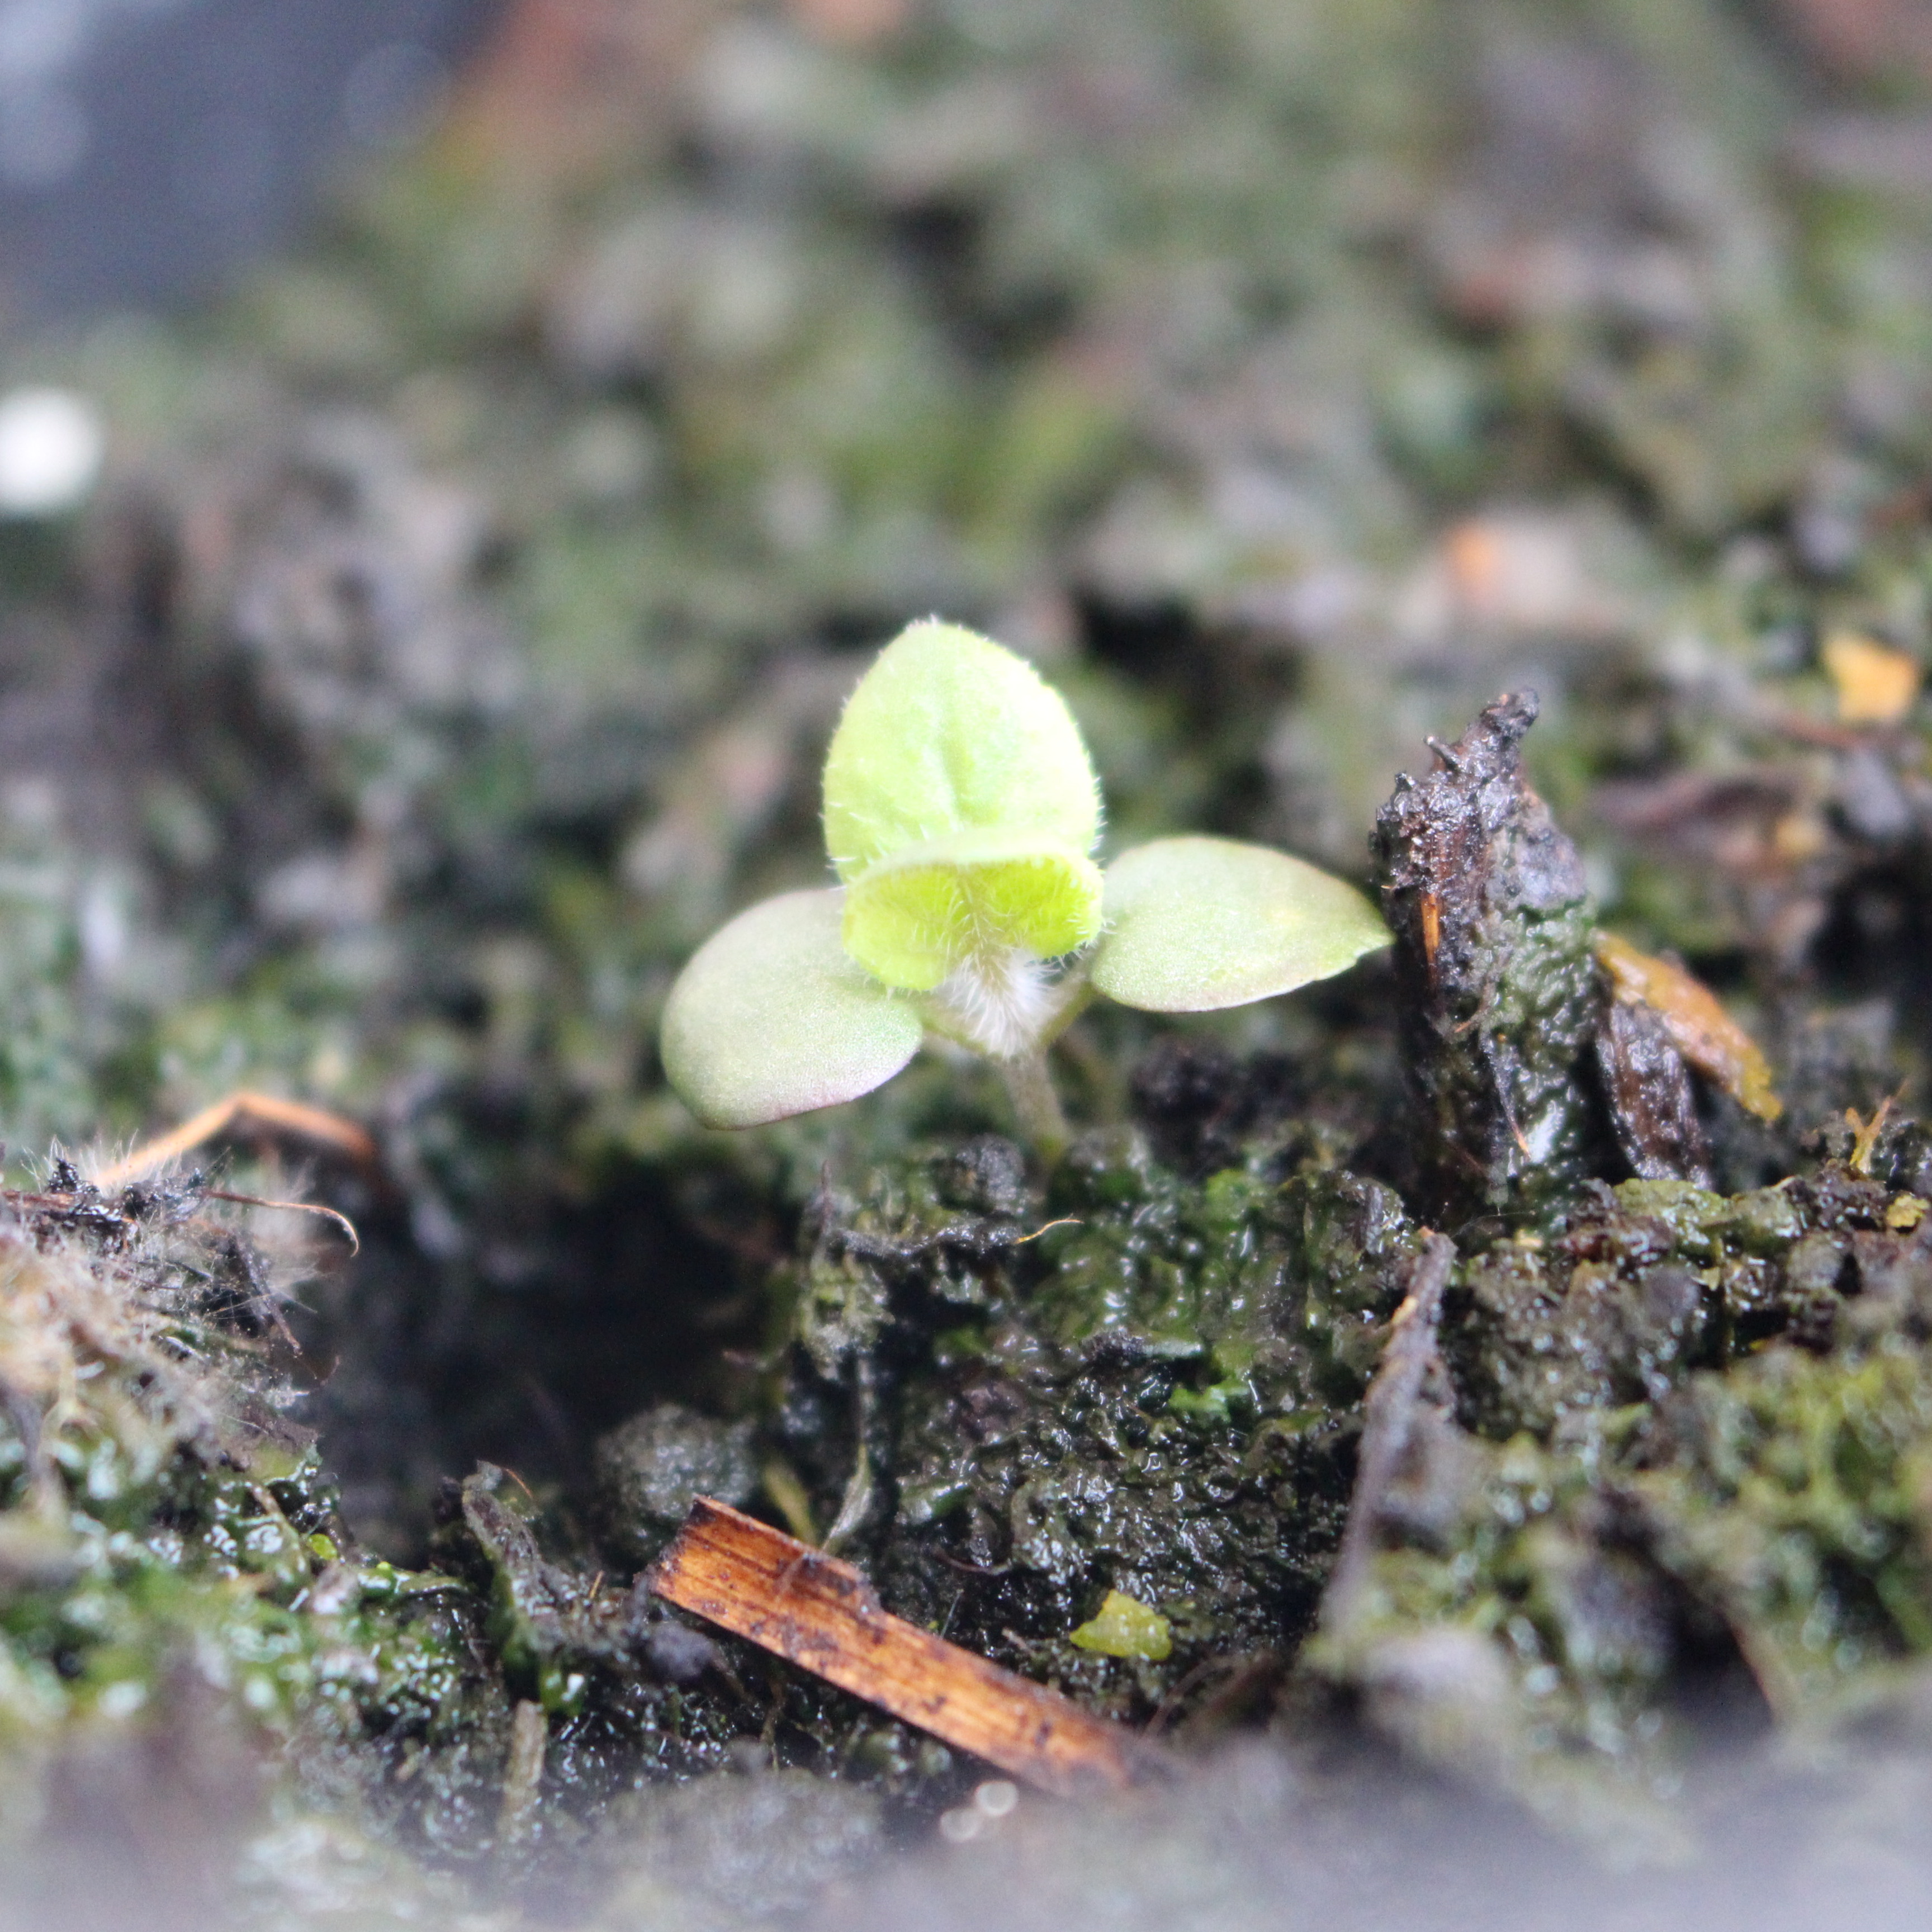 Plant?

Veronica persica
